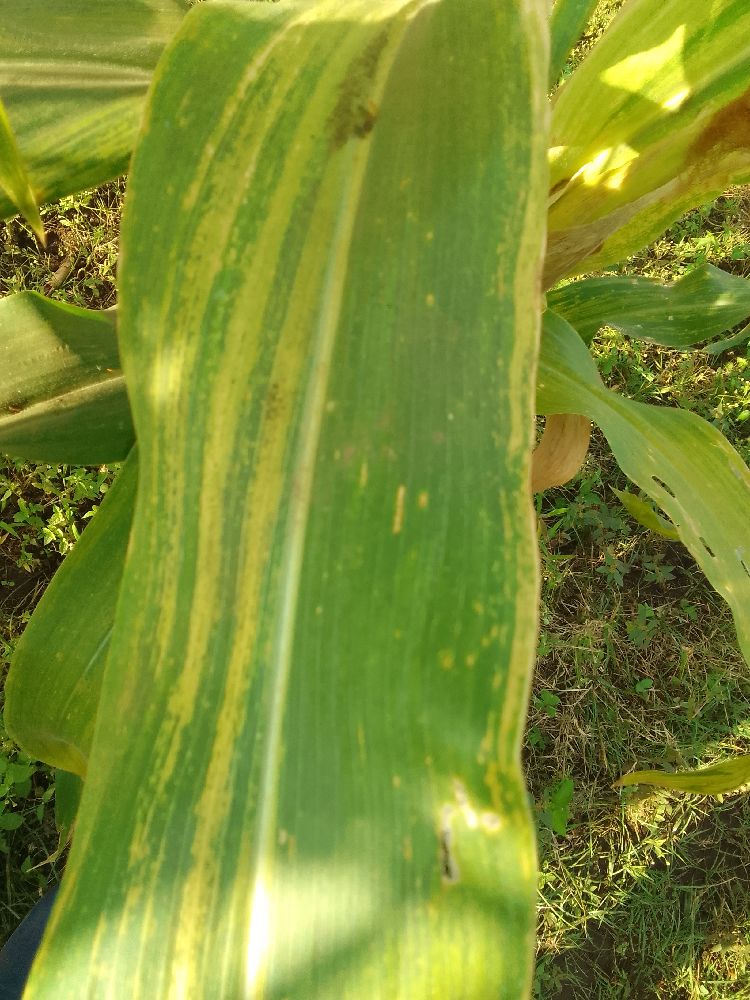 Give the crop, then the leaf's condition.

maize, maize lethal necrosis
